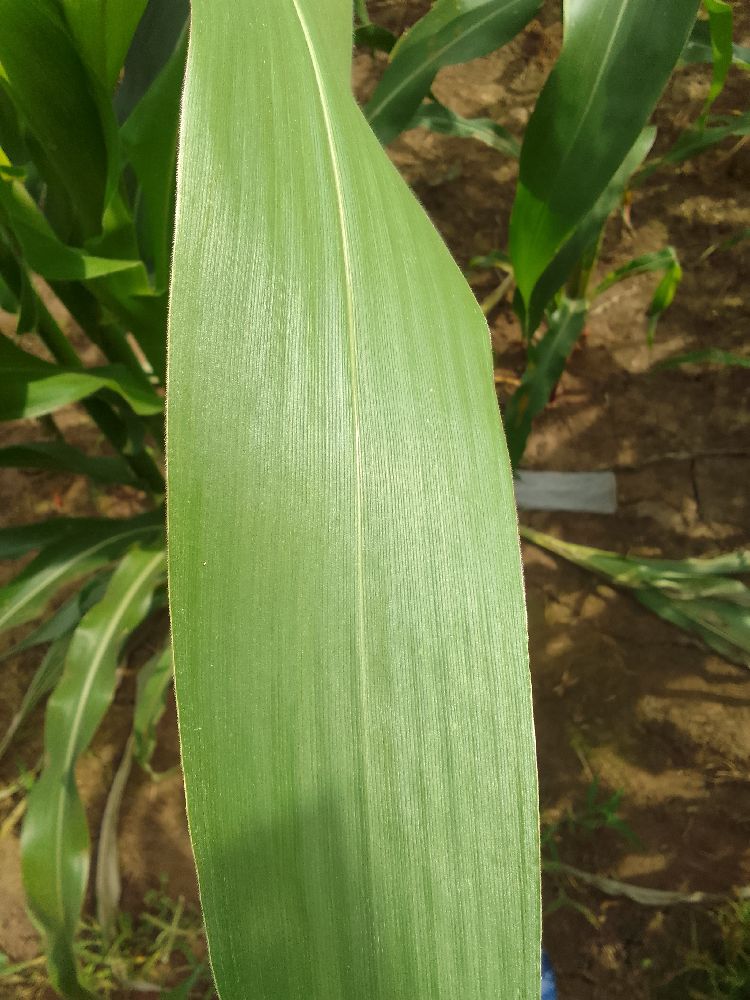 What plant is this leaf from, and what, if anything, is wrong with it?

maize, healthy
